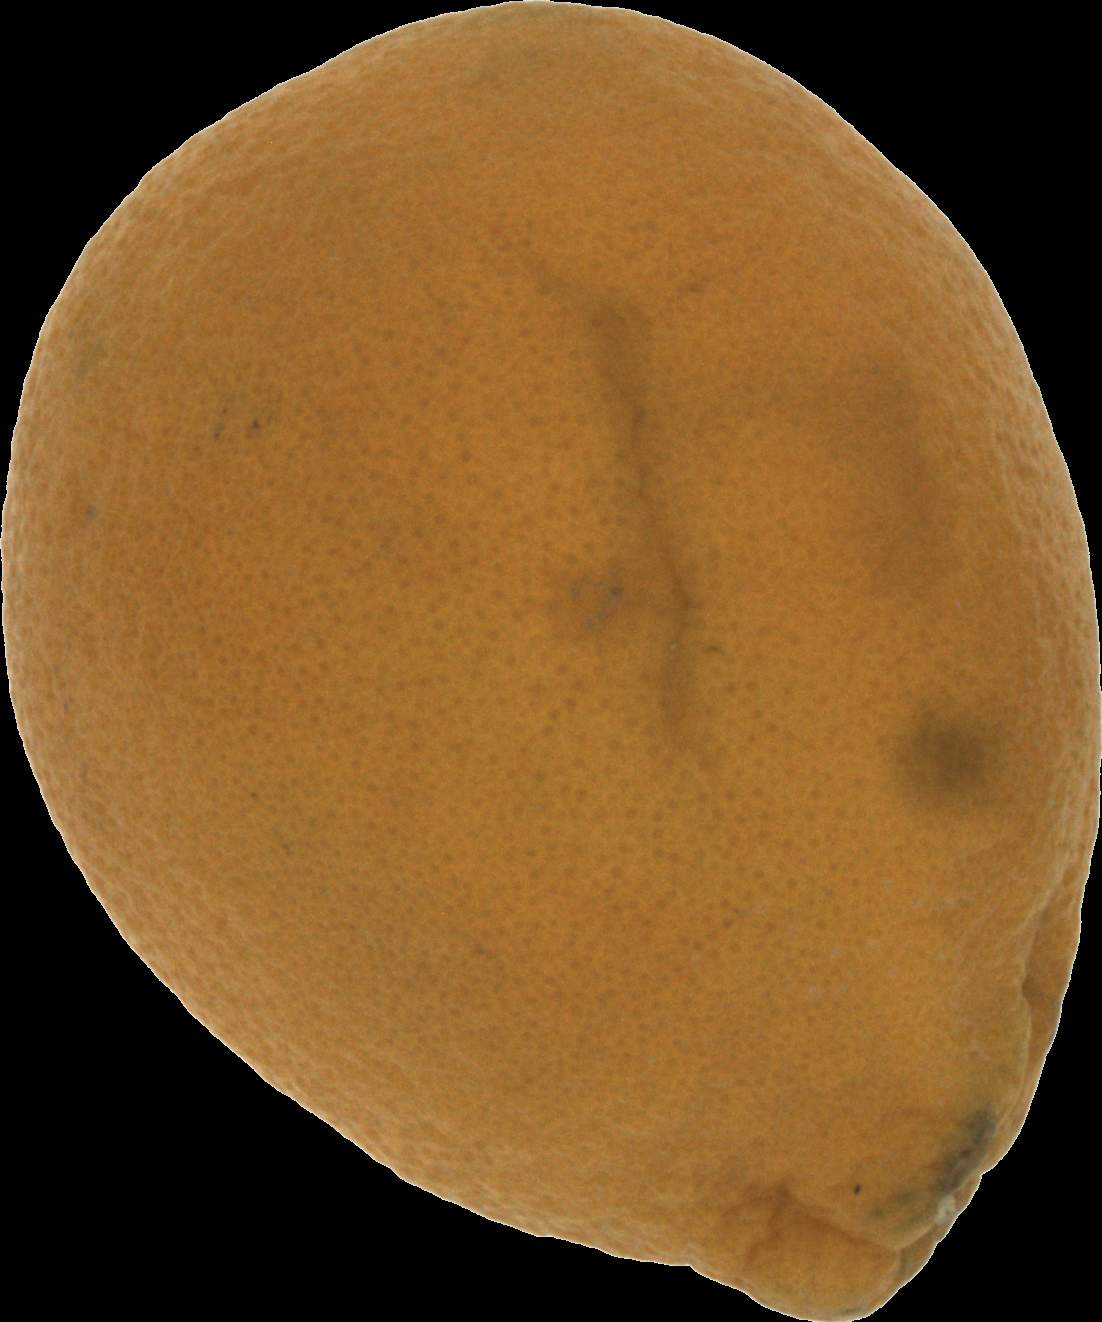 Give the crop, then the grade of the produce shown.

orange, bad
